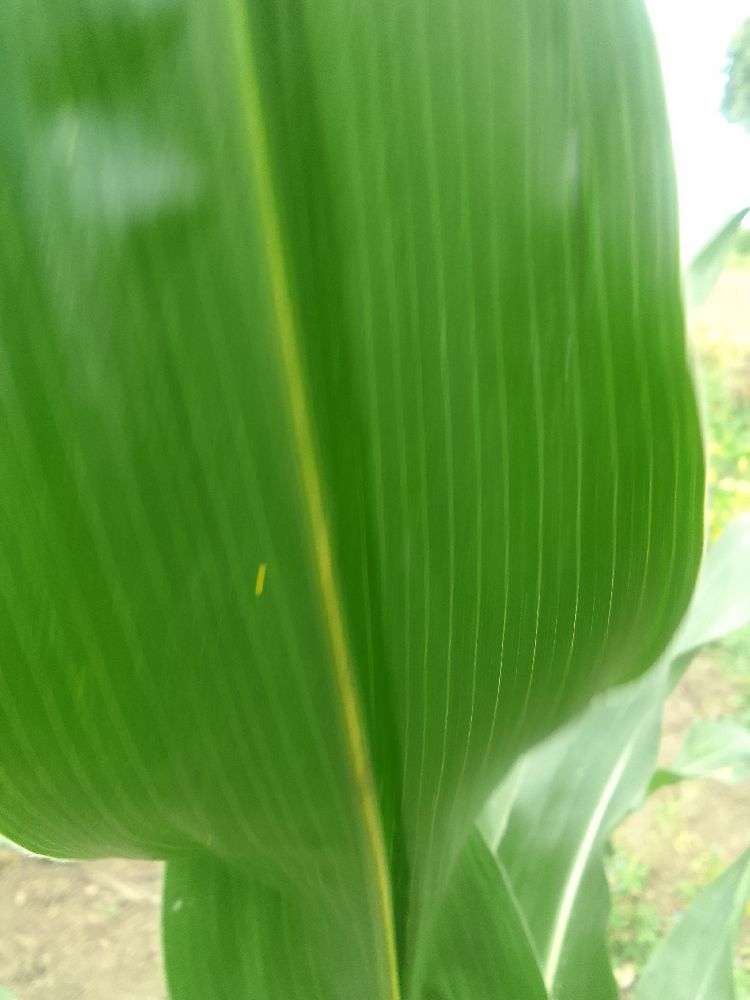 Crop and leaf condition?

maize, healthy
